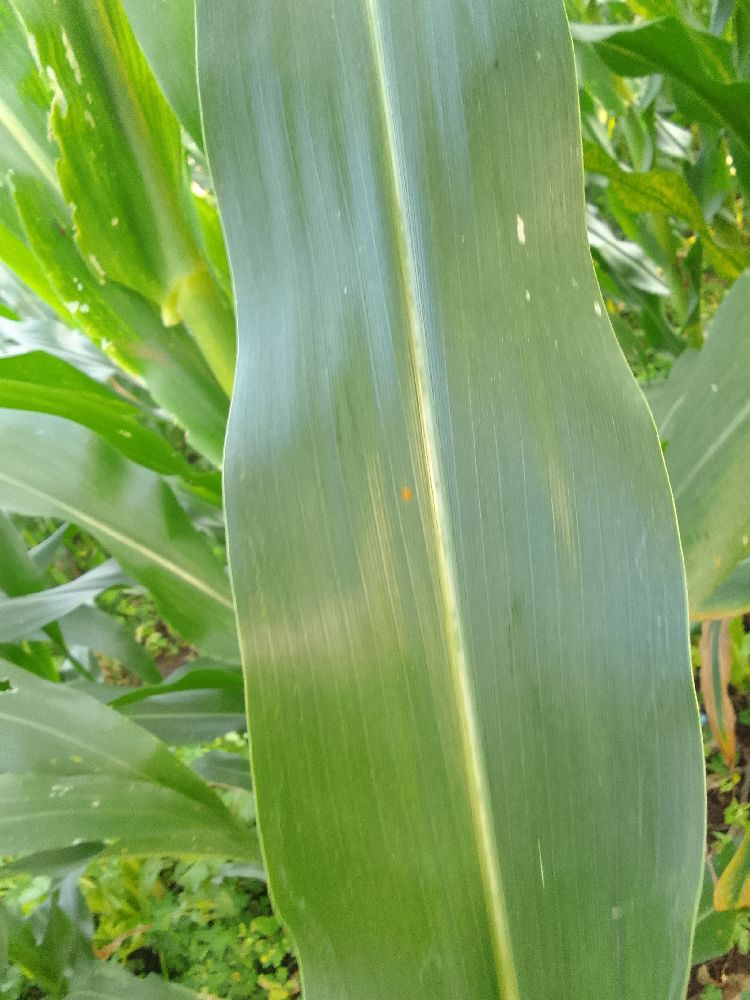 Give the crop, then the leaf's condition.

maize, healthy
